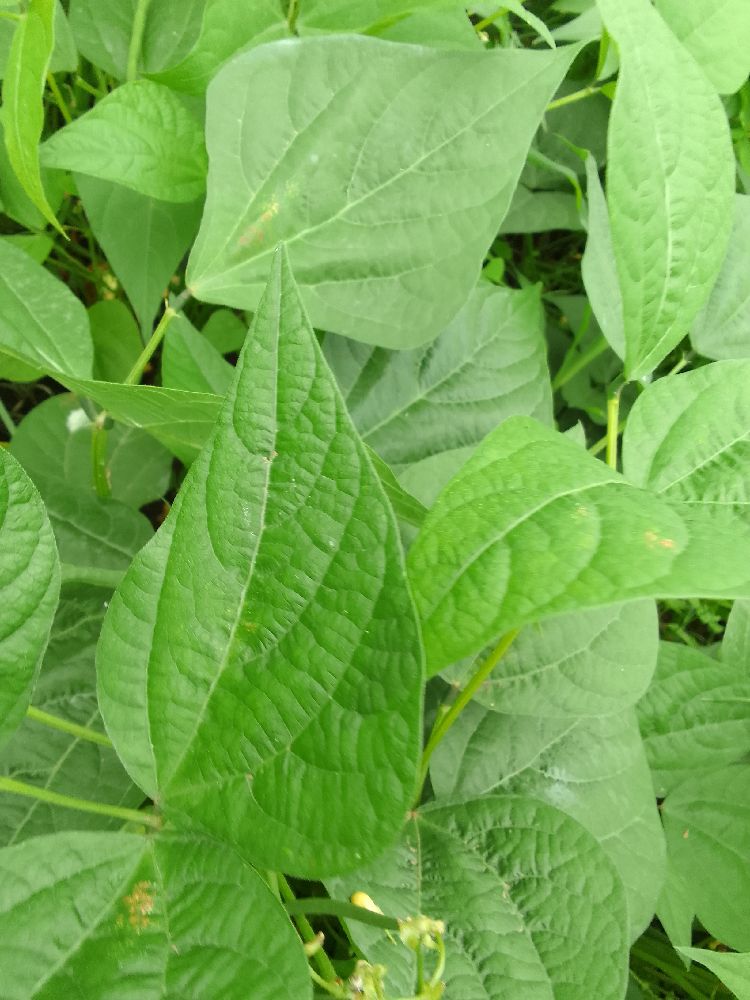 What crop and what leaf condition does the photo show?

common bean, healthy
